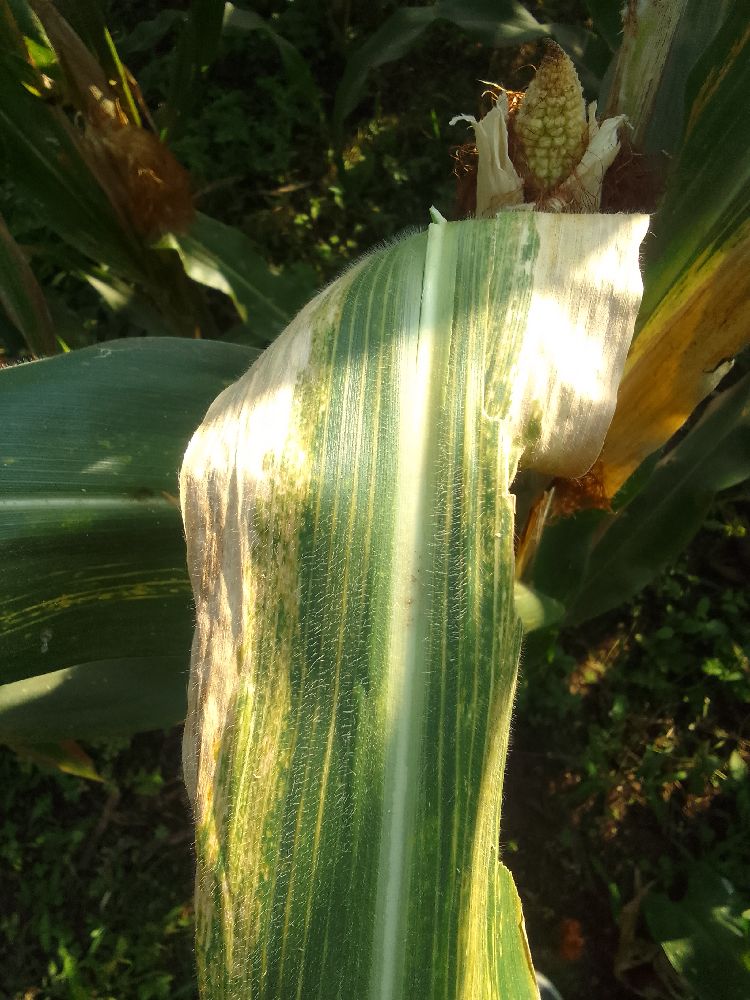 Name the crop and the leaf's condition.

maize, maize lethal necrosis
